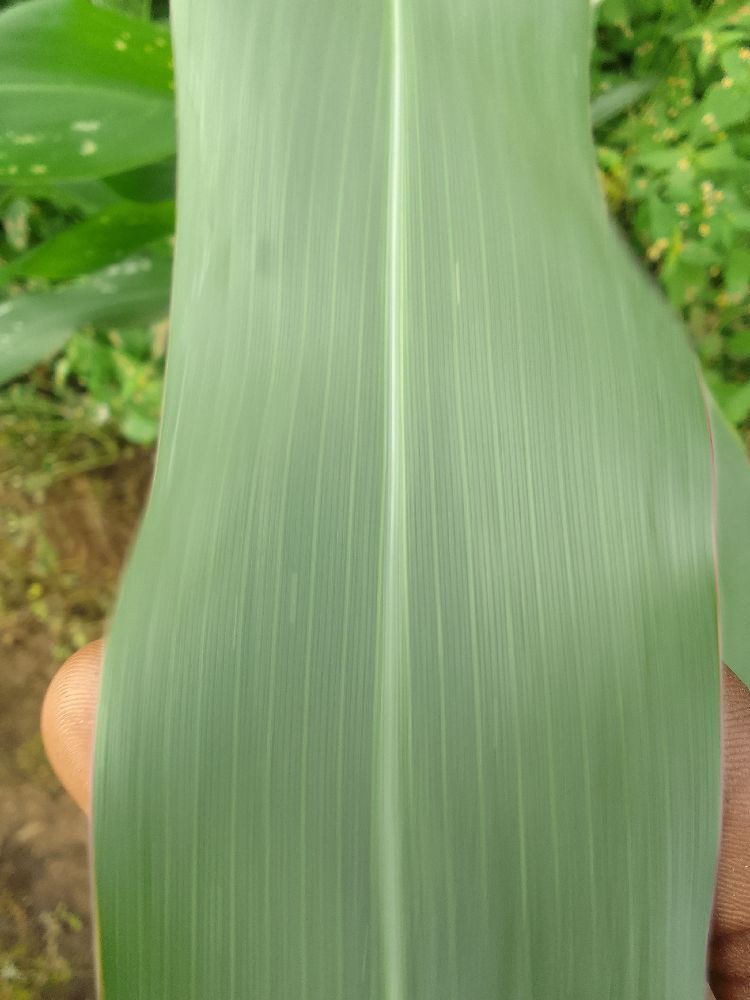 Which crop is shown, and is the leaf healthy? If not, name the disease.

maize, healthy
